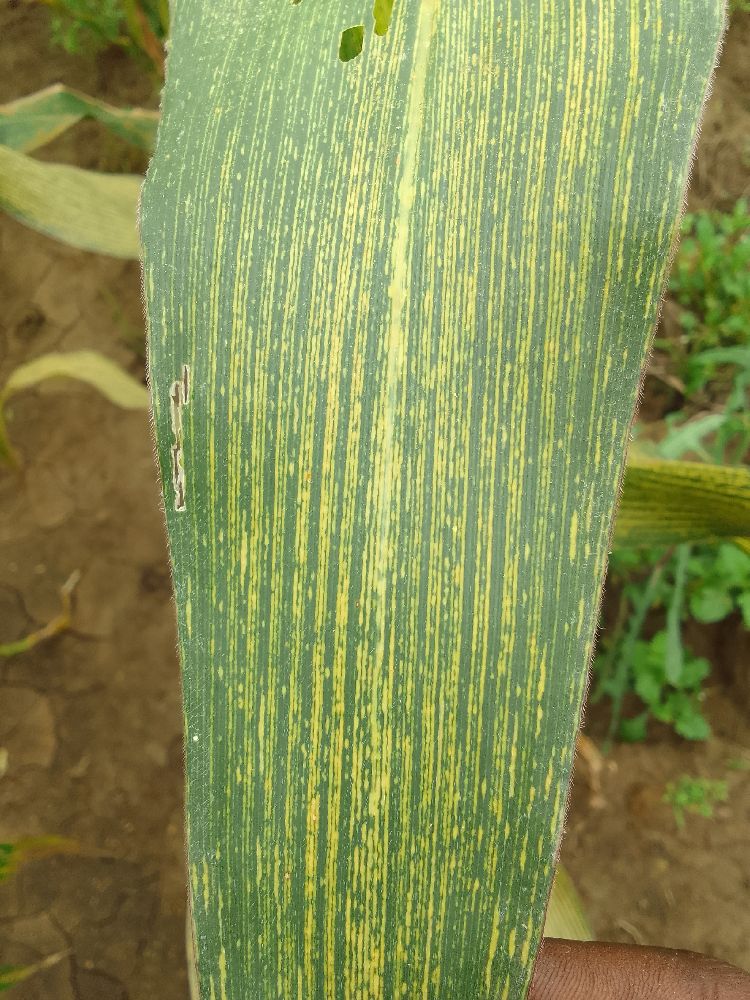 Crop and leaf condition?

maize, maize streak virus
